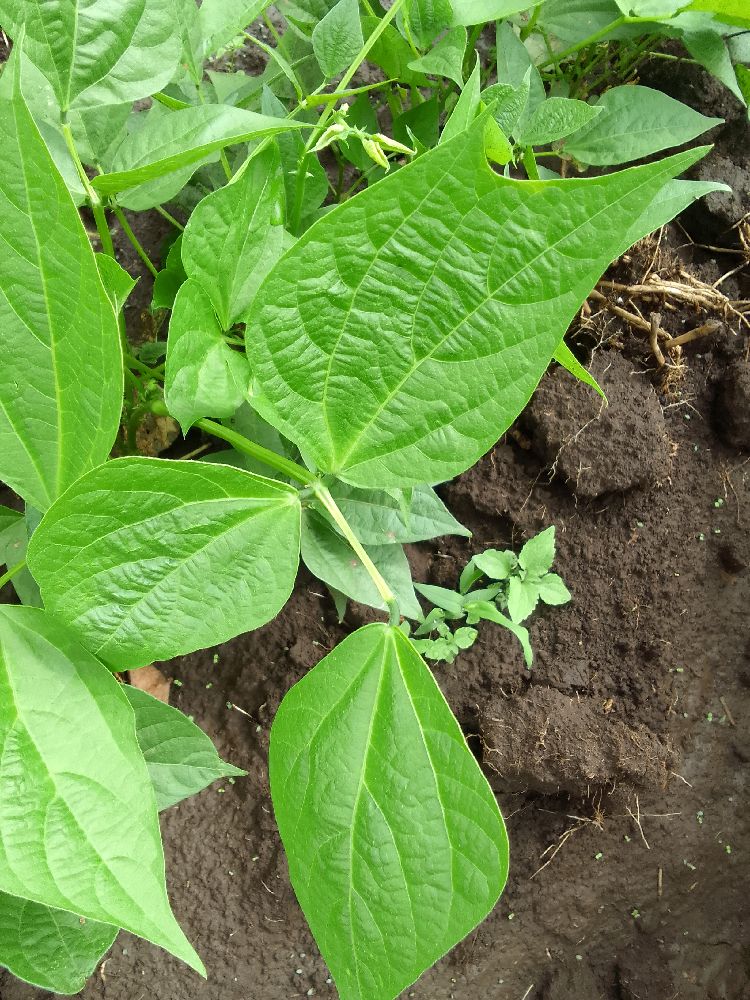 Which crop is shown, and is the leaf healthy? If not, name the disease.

common bean, healthy
